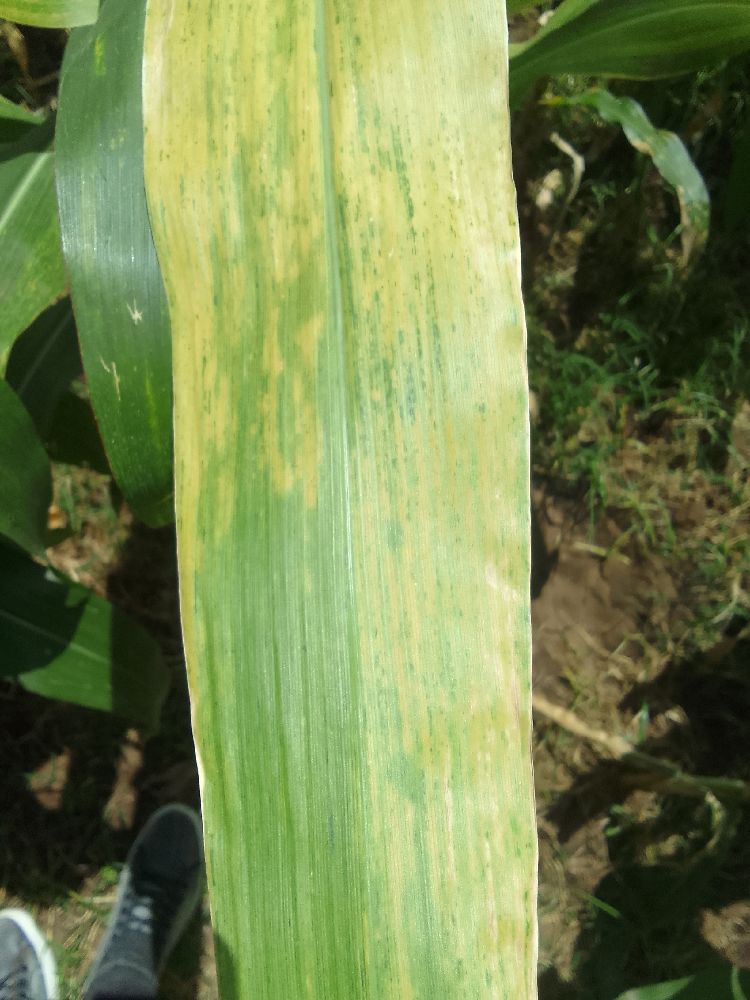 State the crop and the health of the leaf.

maize, maize lethal necrosis
